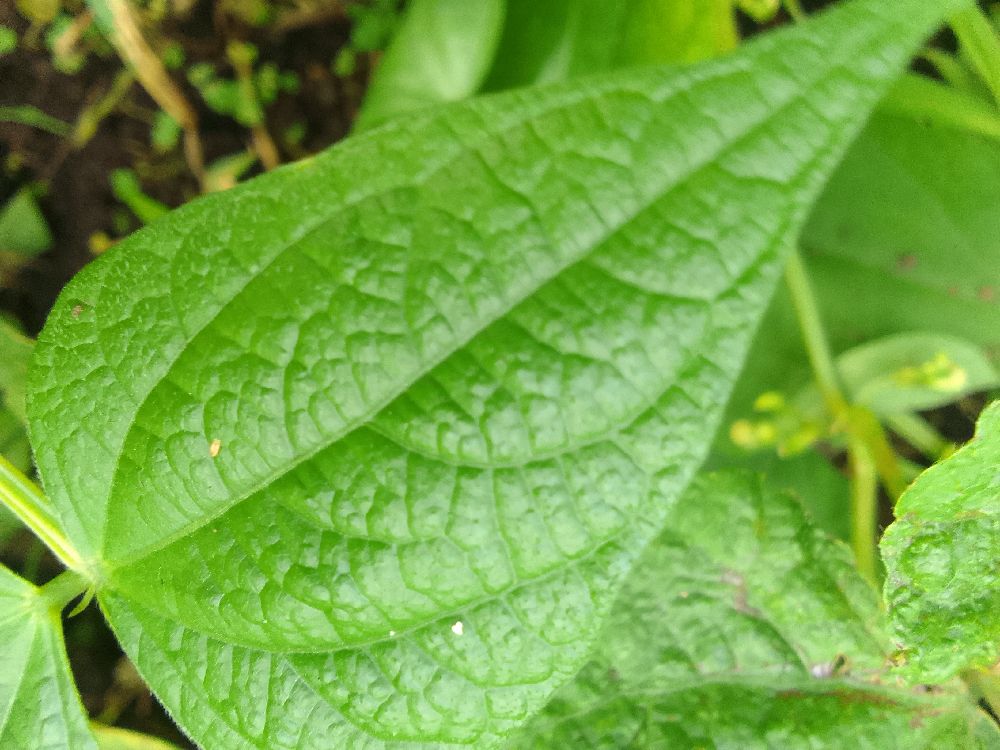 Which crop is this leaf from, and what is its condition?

common bean, healthy
